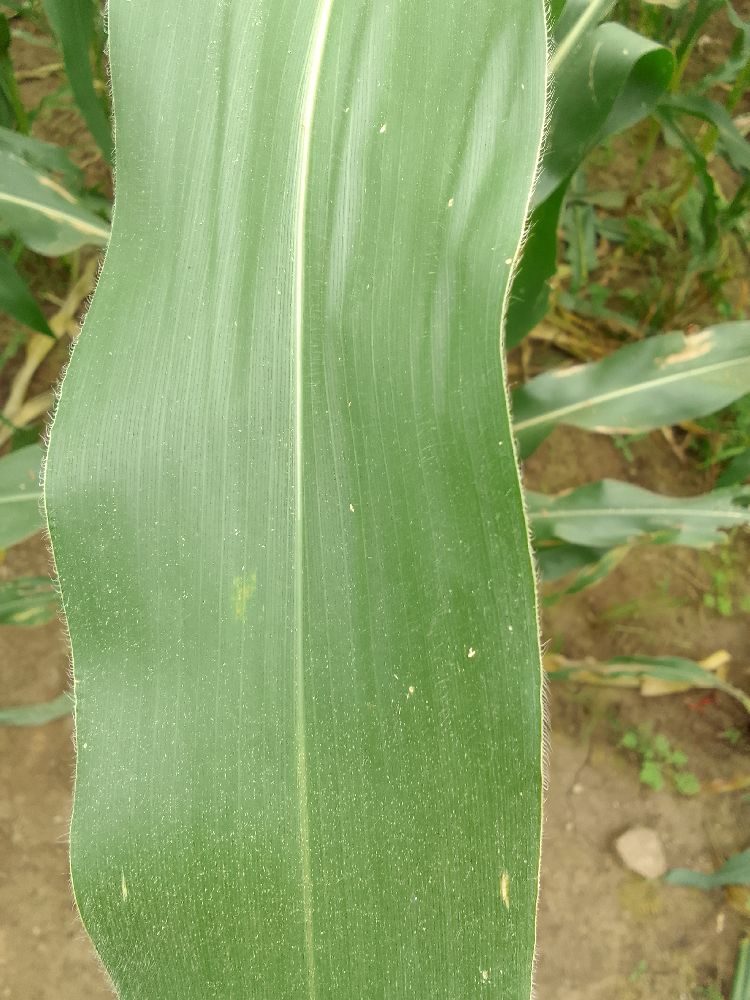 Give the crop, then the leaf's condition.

maize, healthy
